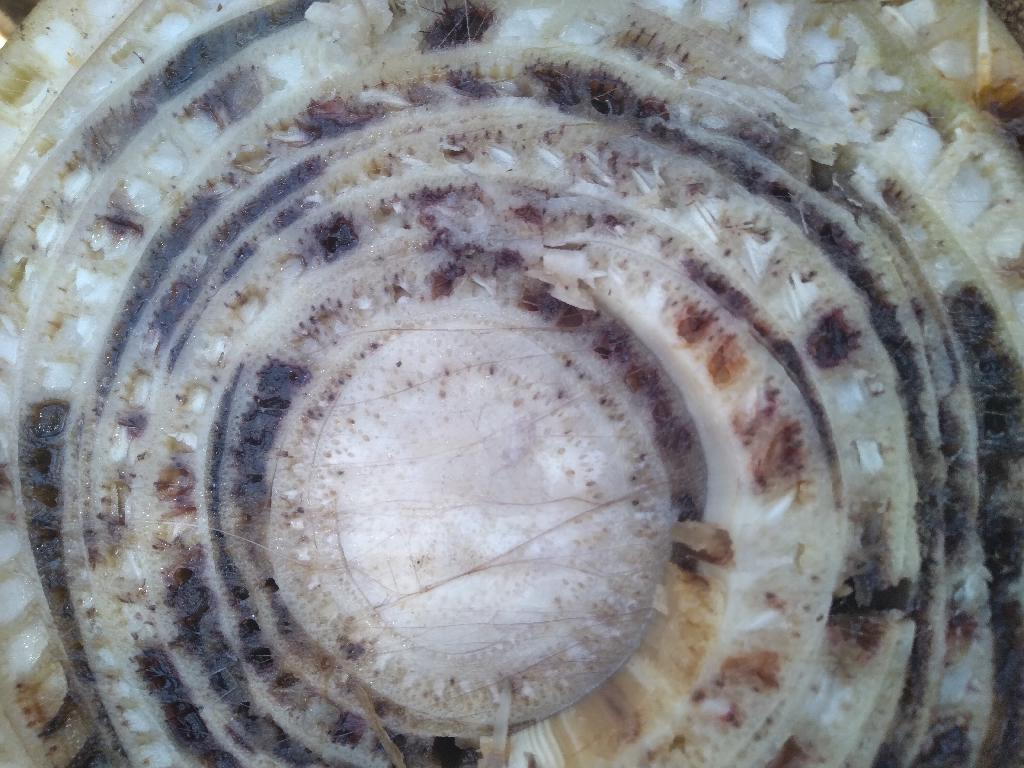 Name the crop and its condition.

banana, fusarium wilt race 1
